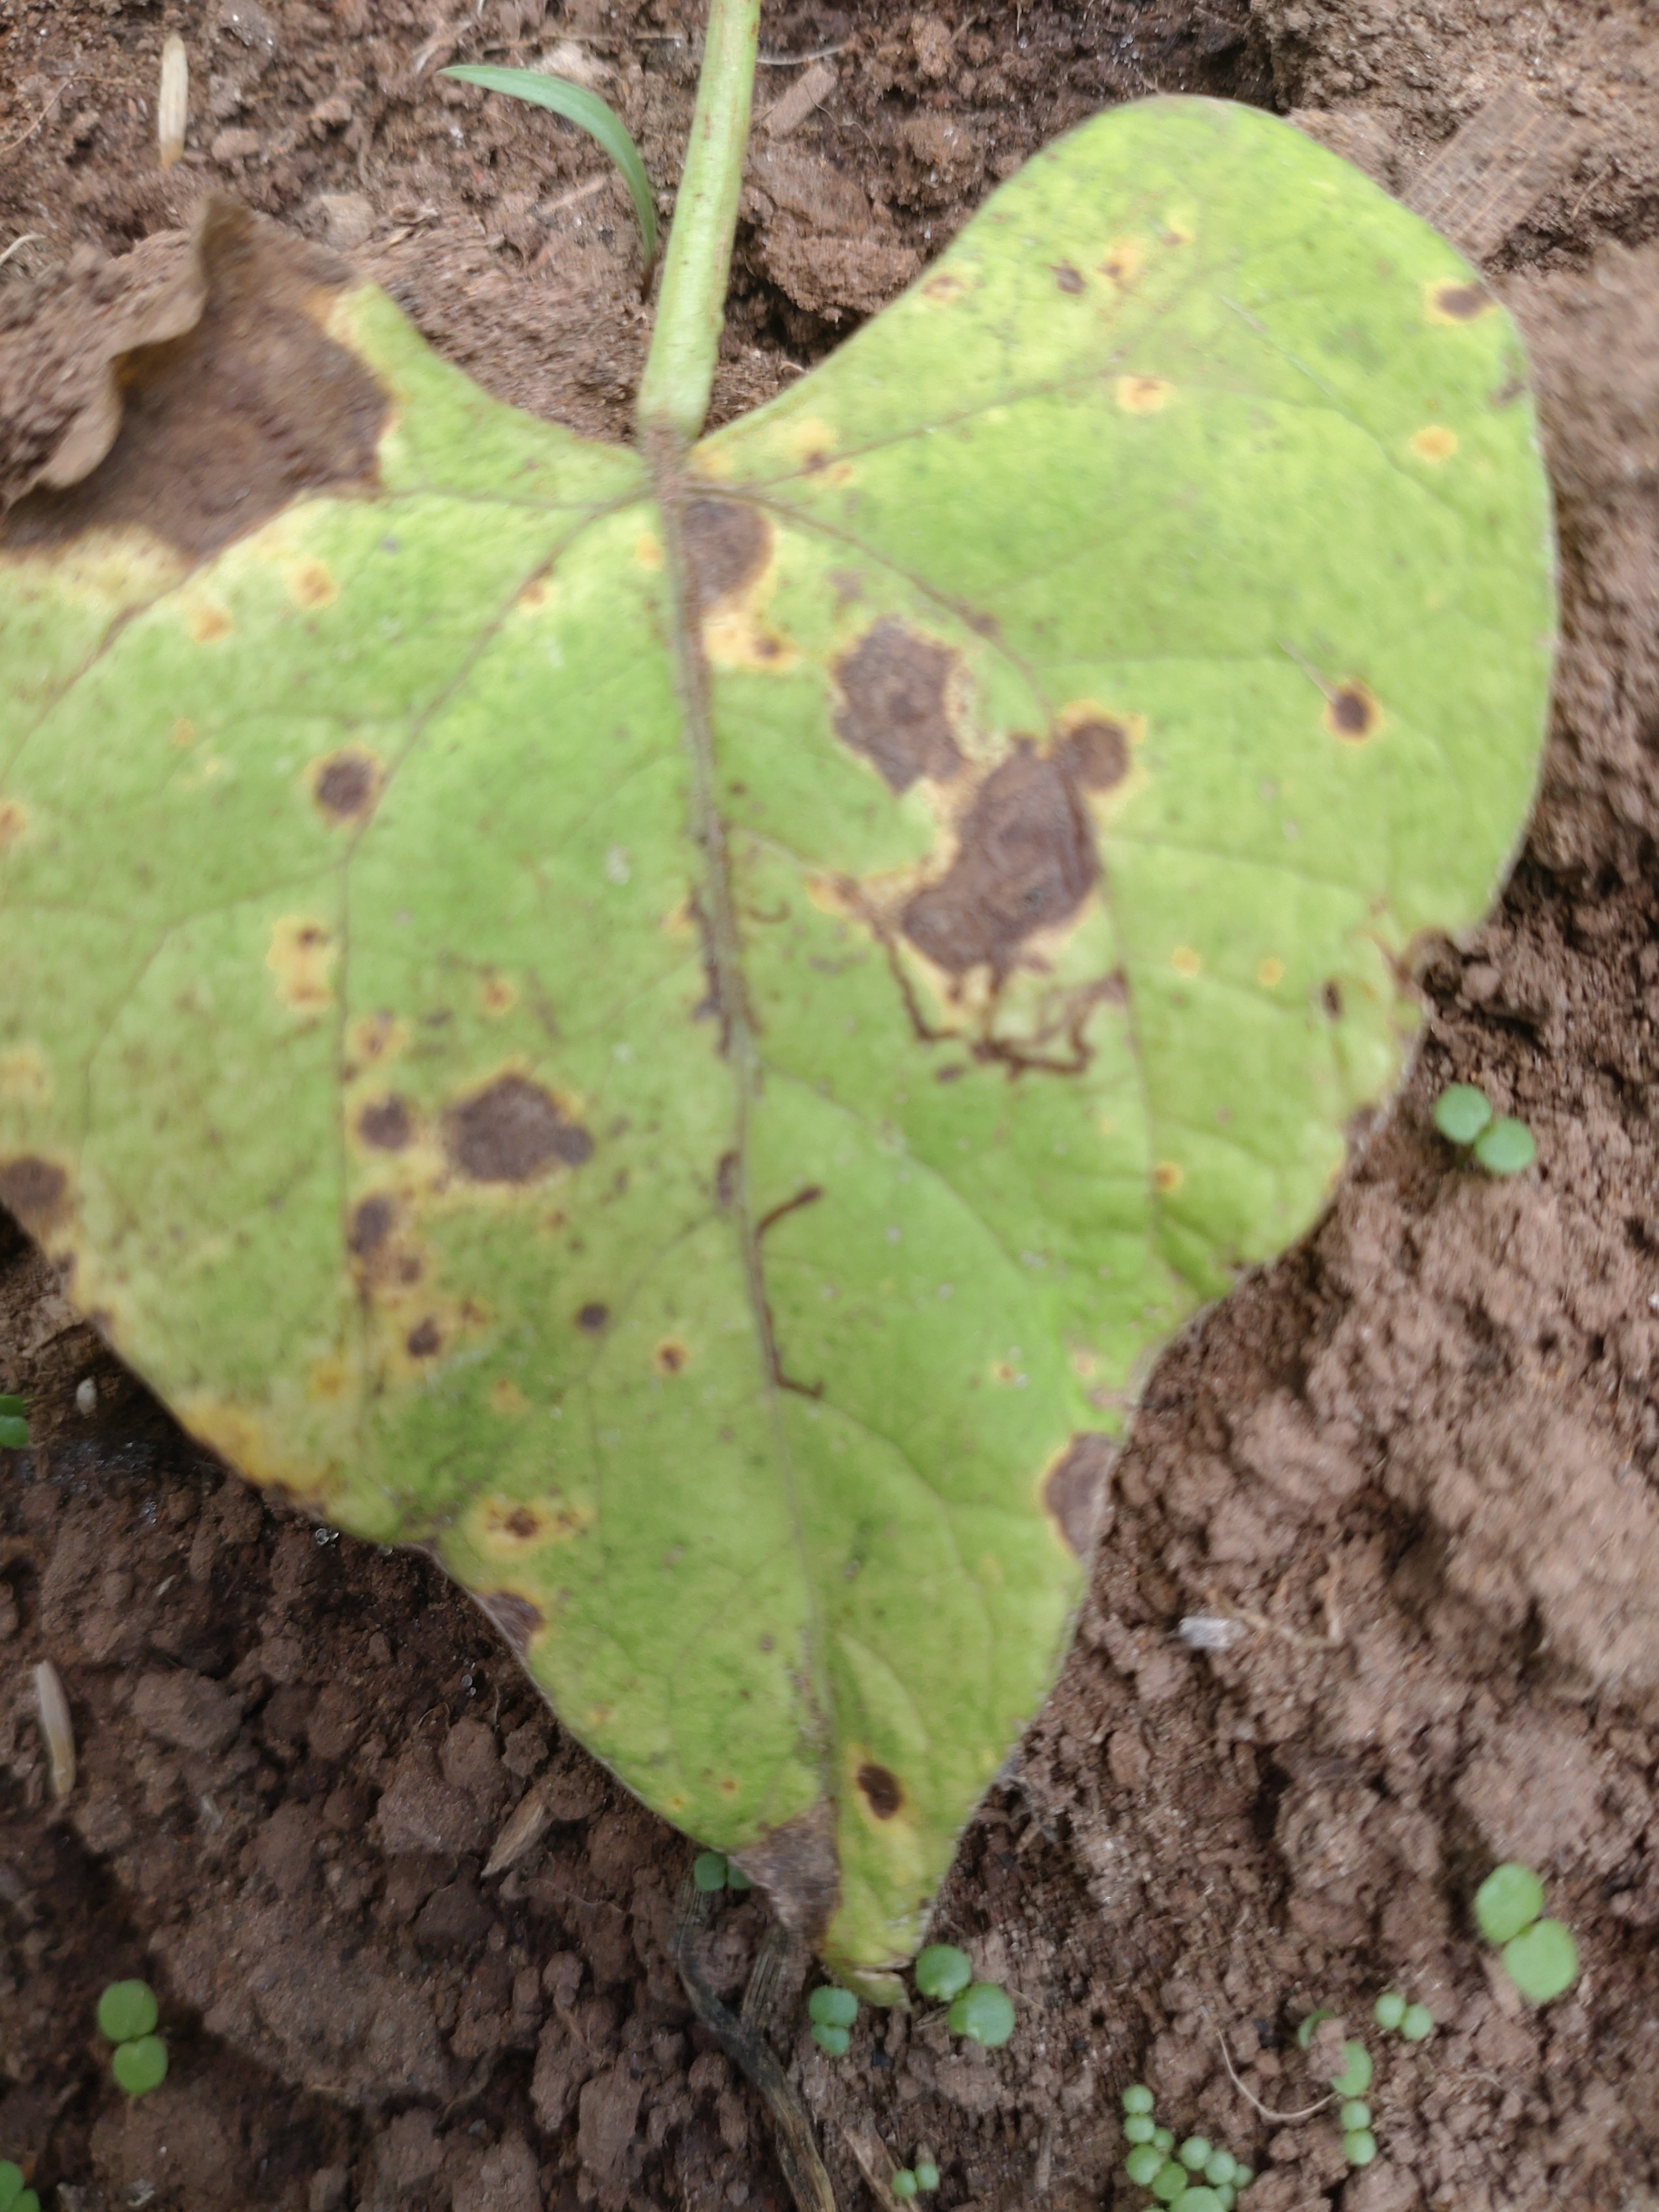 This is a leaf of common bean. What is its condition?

rust
